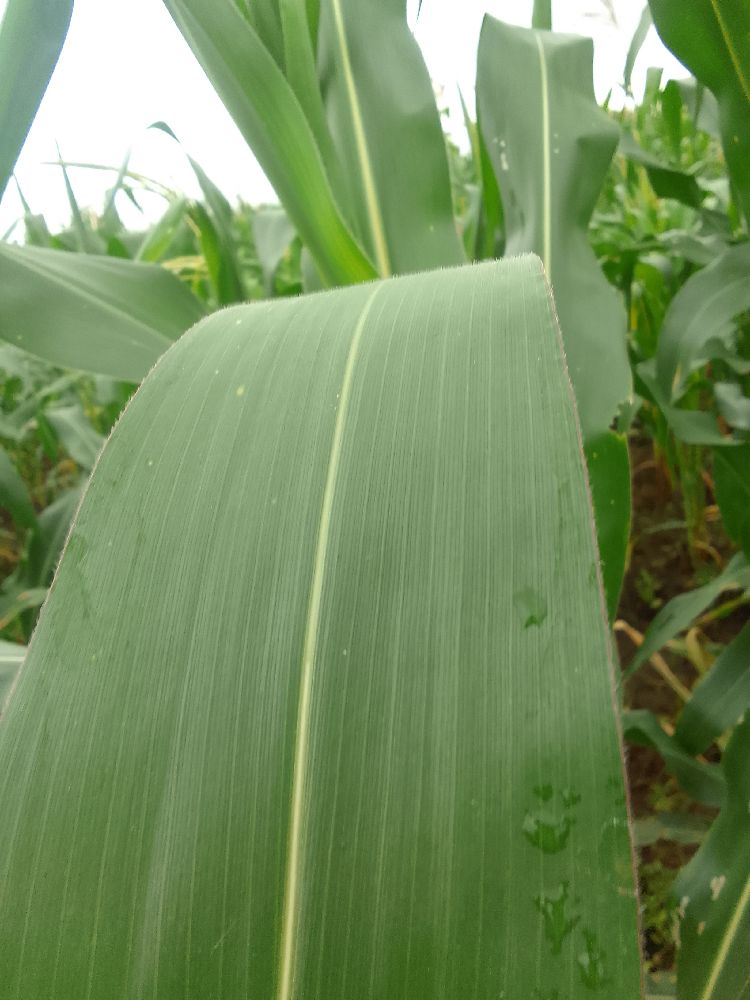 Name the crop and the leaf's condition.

maize, healthy
